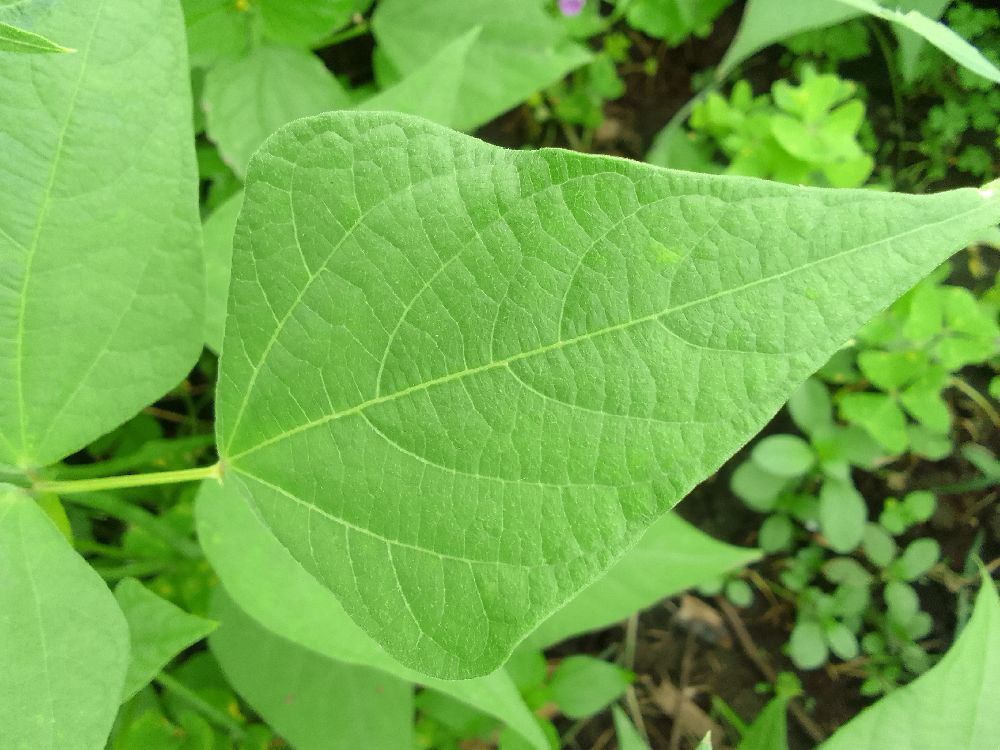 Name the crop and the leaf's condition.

common bean, healthy
